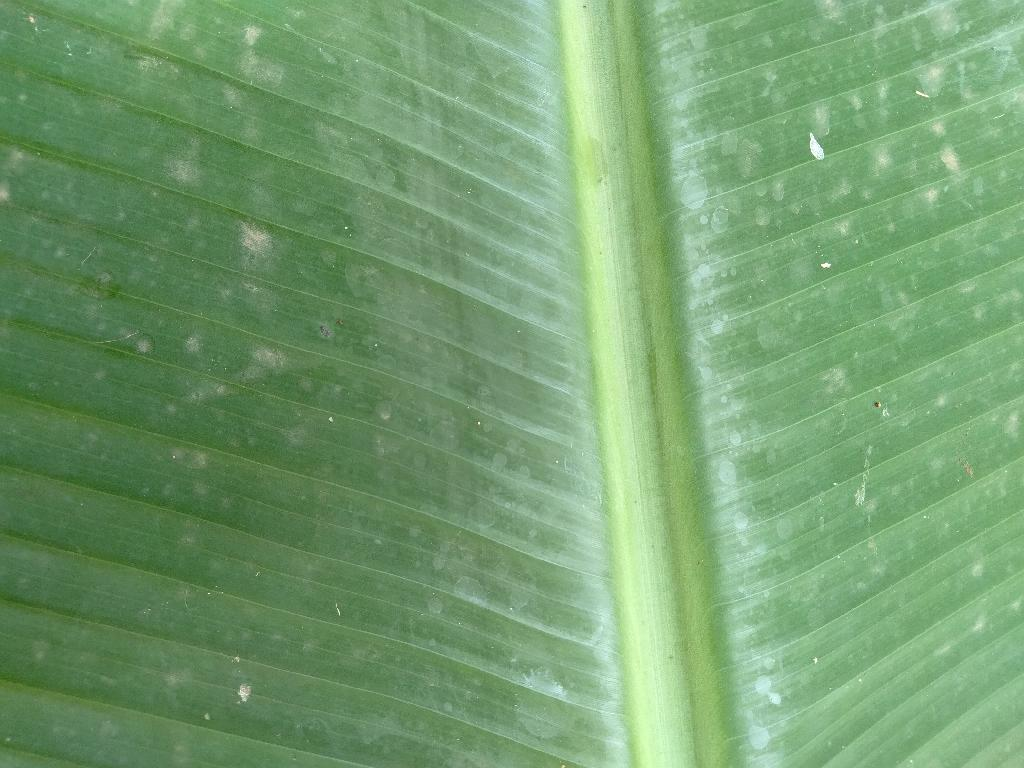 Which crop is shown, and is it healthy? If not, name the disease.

banana, healthy
